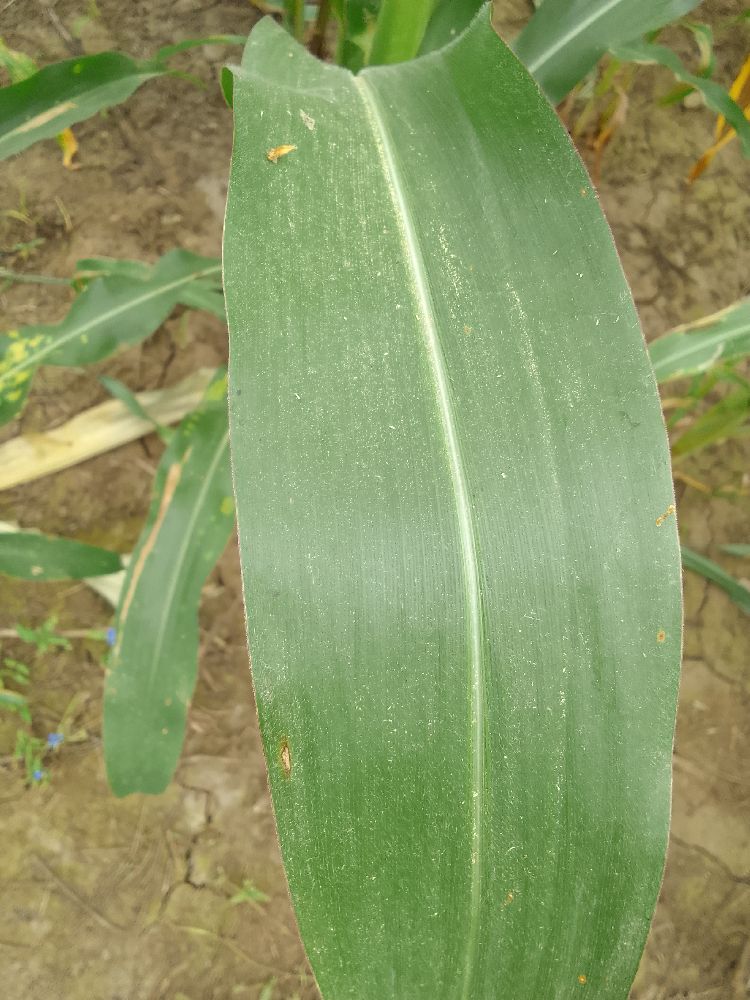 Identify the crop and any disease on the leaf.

maize, healthy
